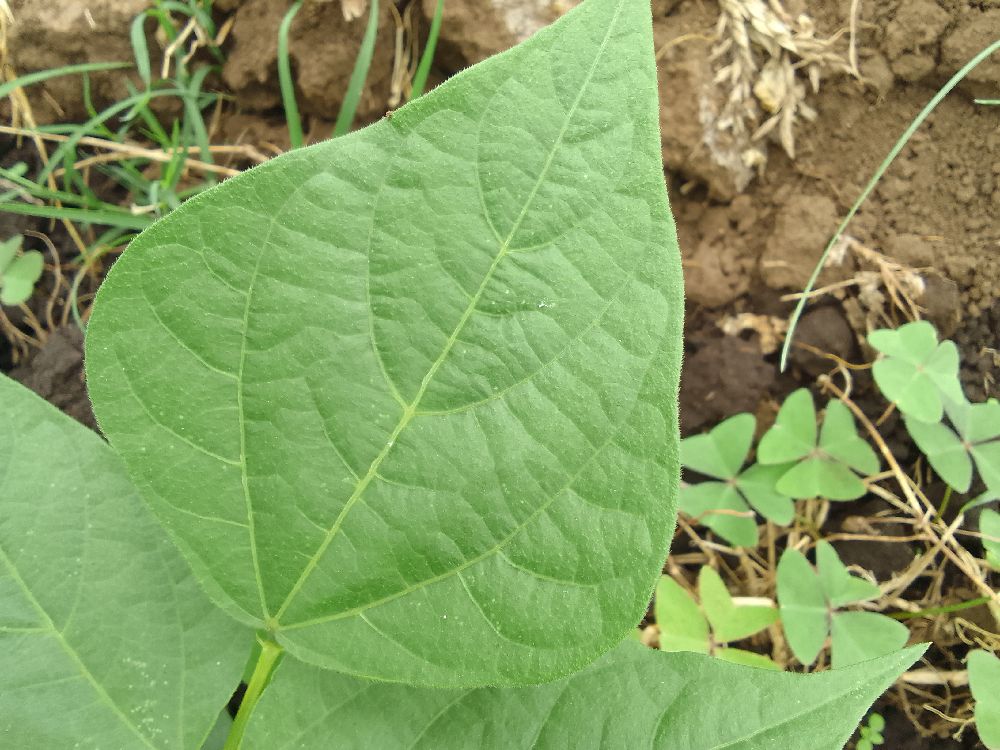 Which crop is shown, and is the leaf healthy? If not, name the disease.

common bean, healthy
